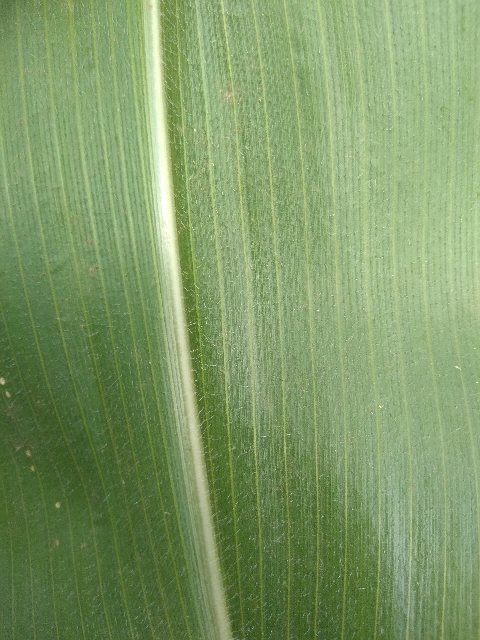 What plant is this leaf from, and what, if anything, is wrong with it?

maize, healthy
